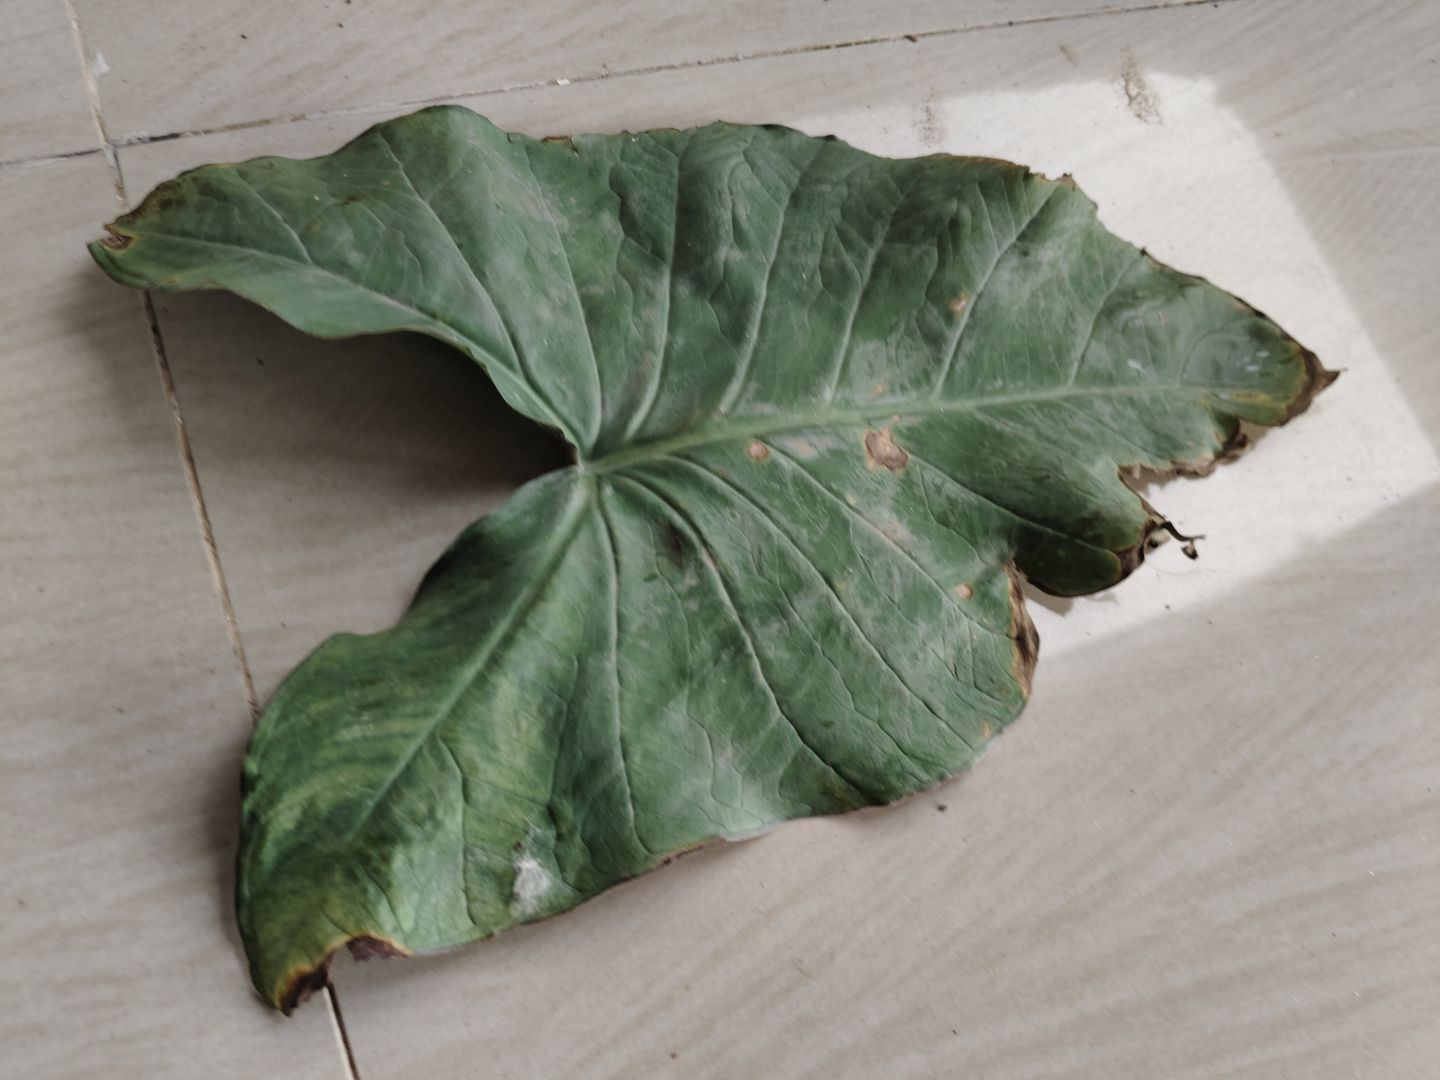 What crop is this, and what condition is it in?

taro, leaf blight
